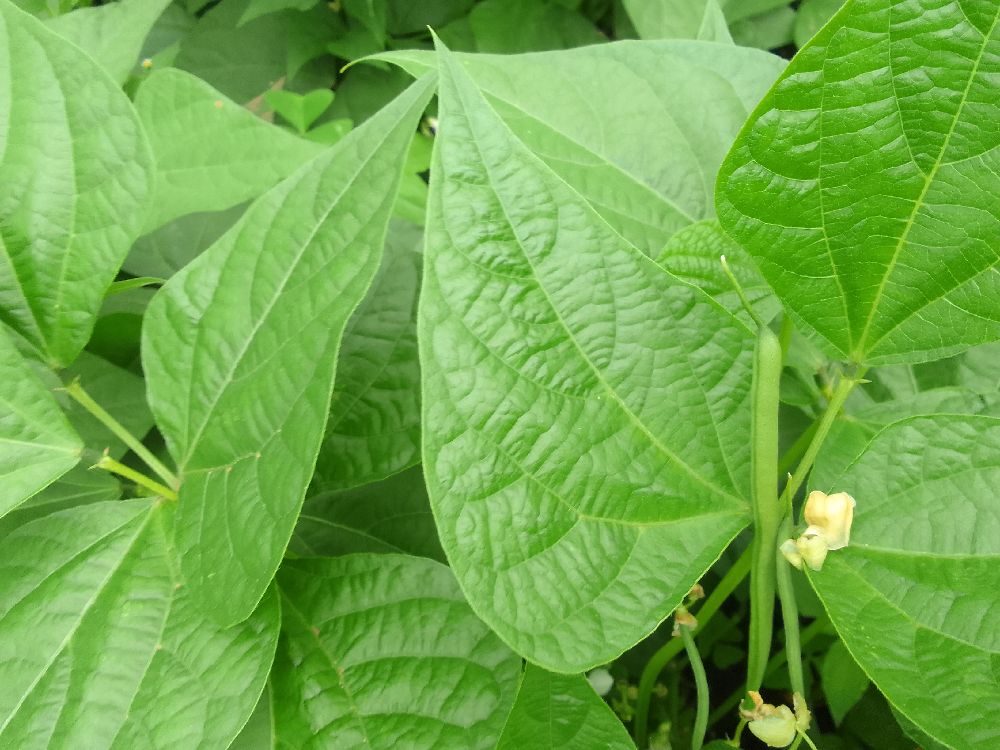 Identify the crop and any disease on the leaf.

common bean, healthy
